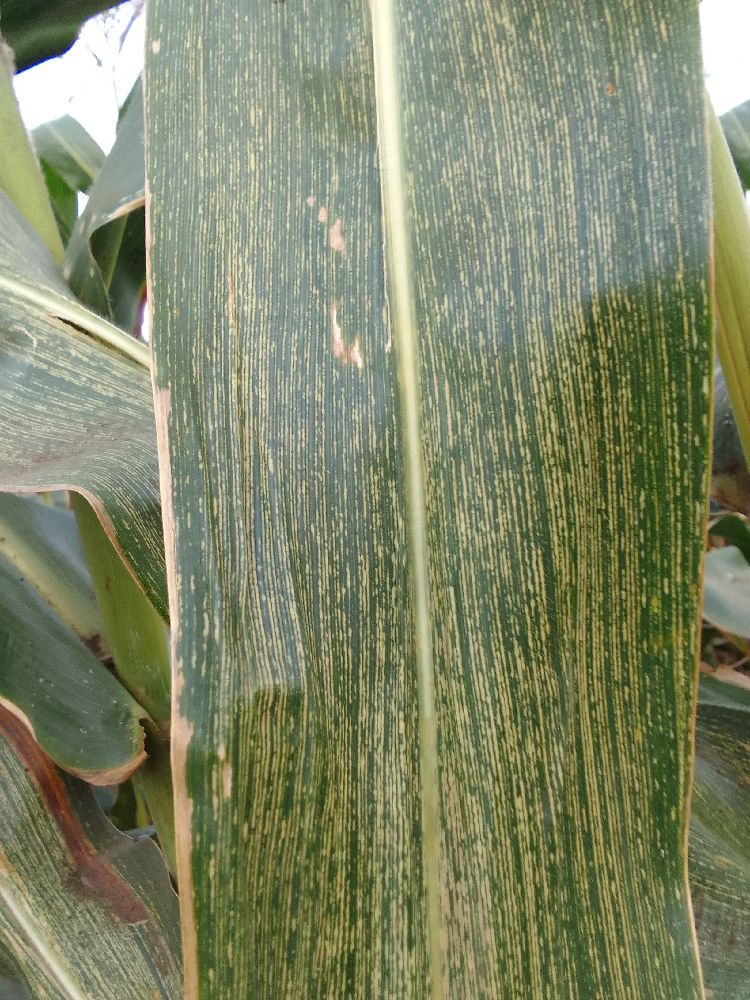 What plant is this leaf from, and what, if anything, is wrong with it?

maize, maize streak virus
